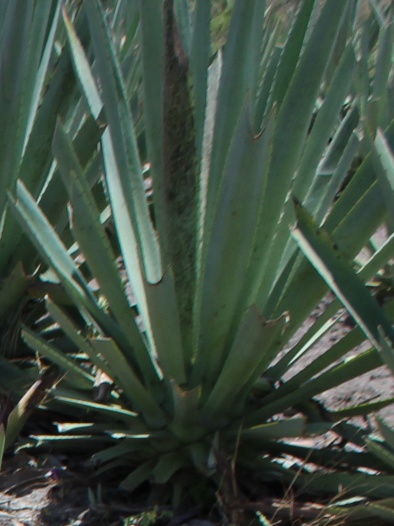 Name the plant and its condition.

agave, spotted
